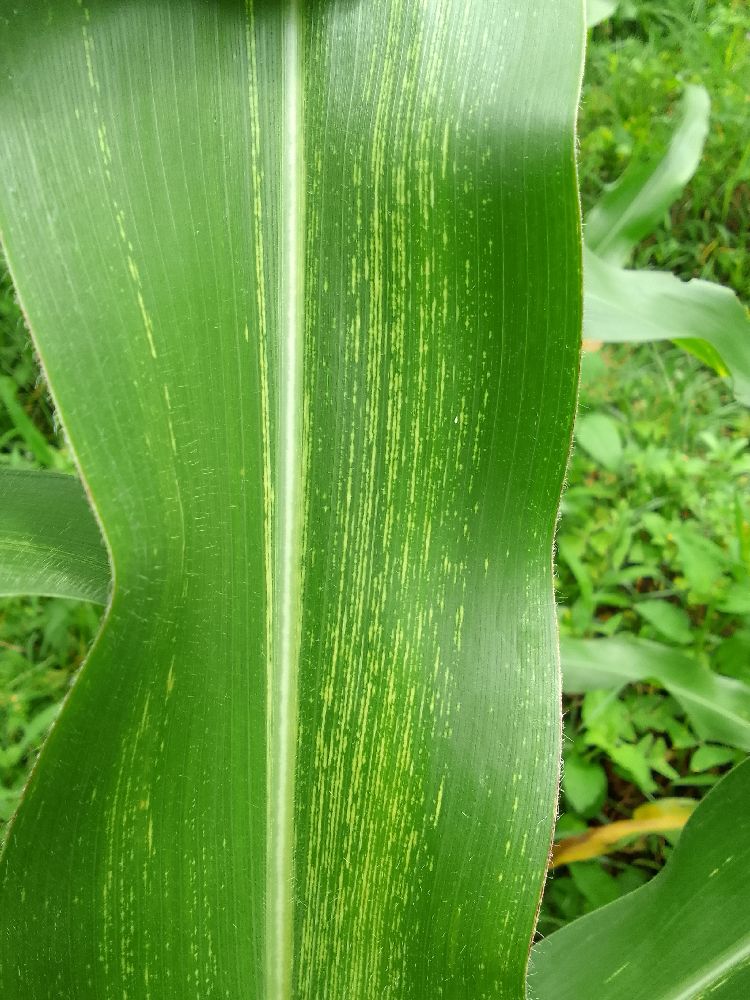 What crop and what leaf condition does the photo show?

maize, maize streak virus
